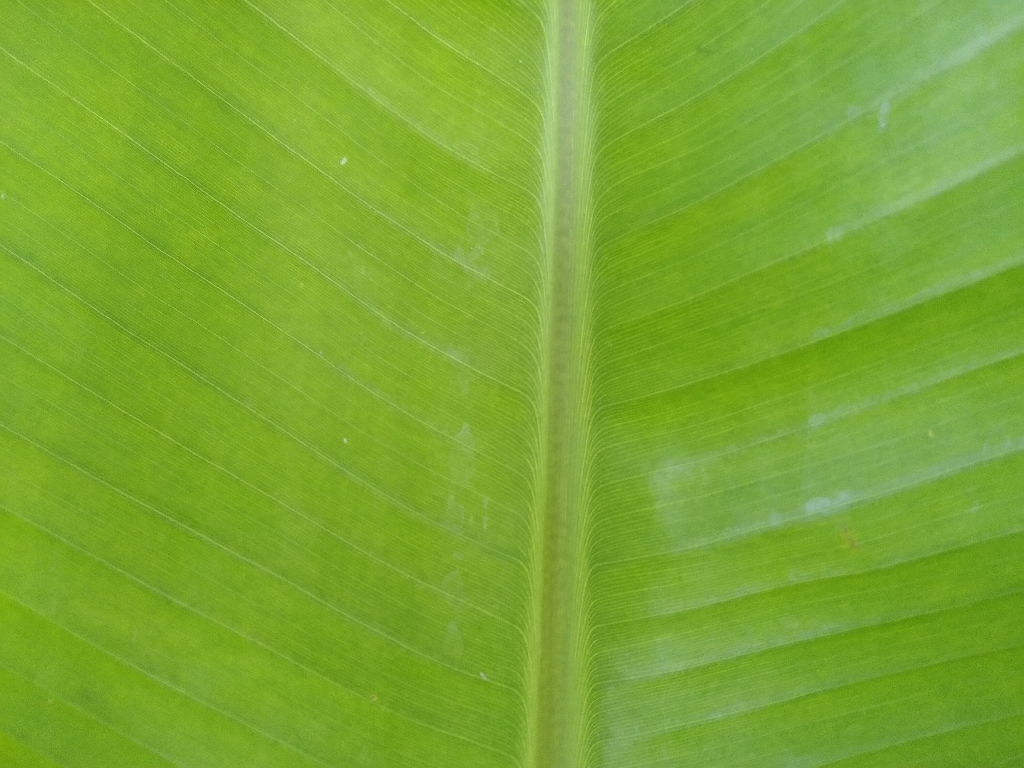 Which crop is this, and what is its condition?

banana, healthy
